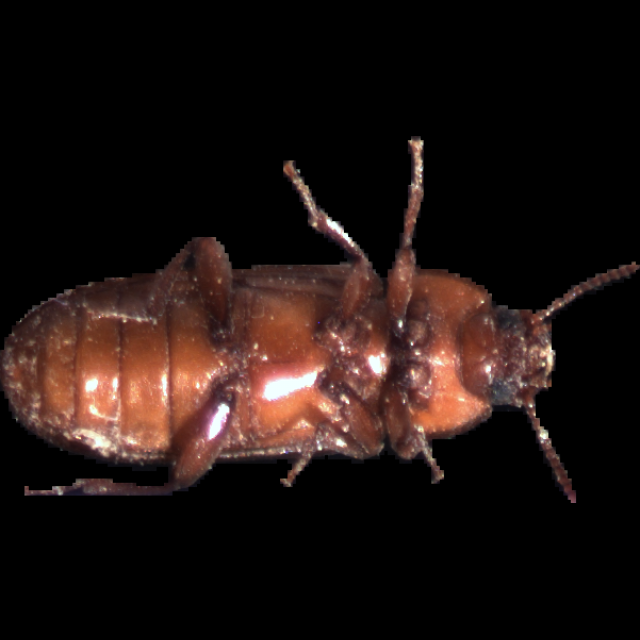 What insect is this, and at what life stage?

mealworm beetle
